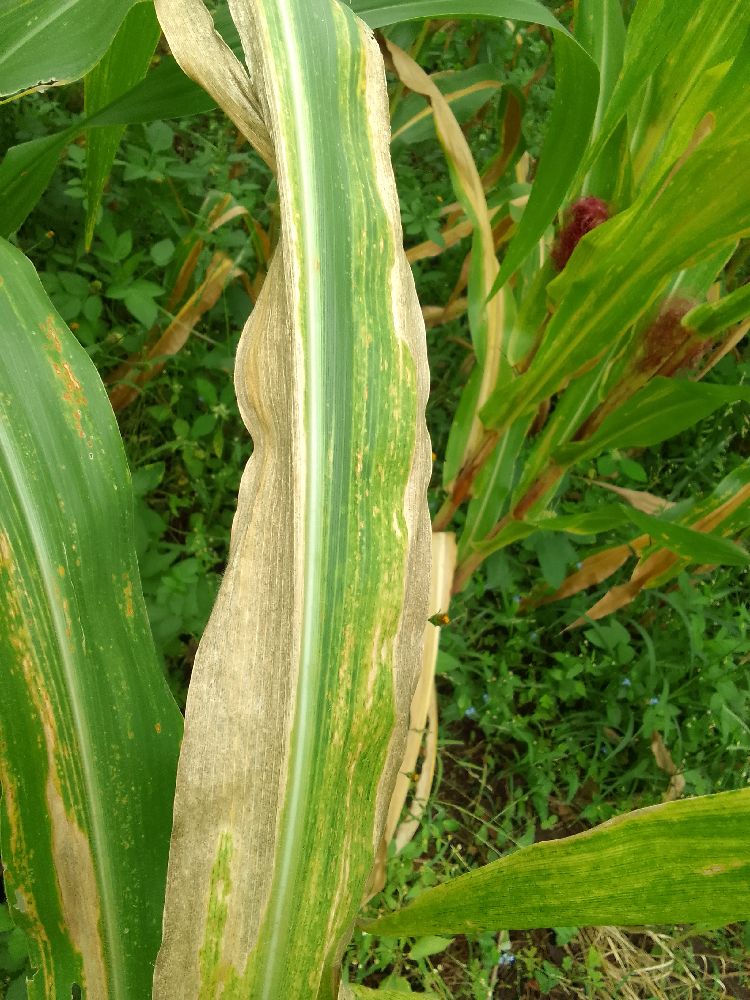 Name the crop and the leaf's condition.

maize, maize lethal necrosis
